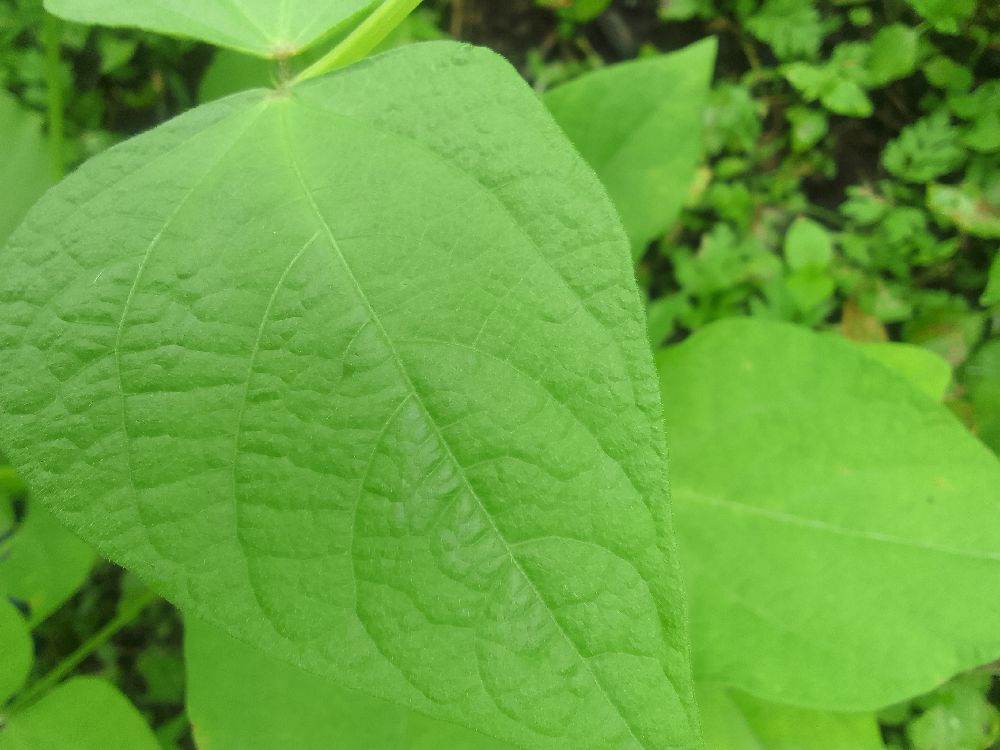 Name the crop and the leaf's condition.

common bean, healthy
